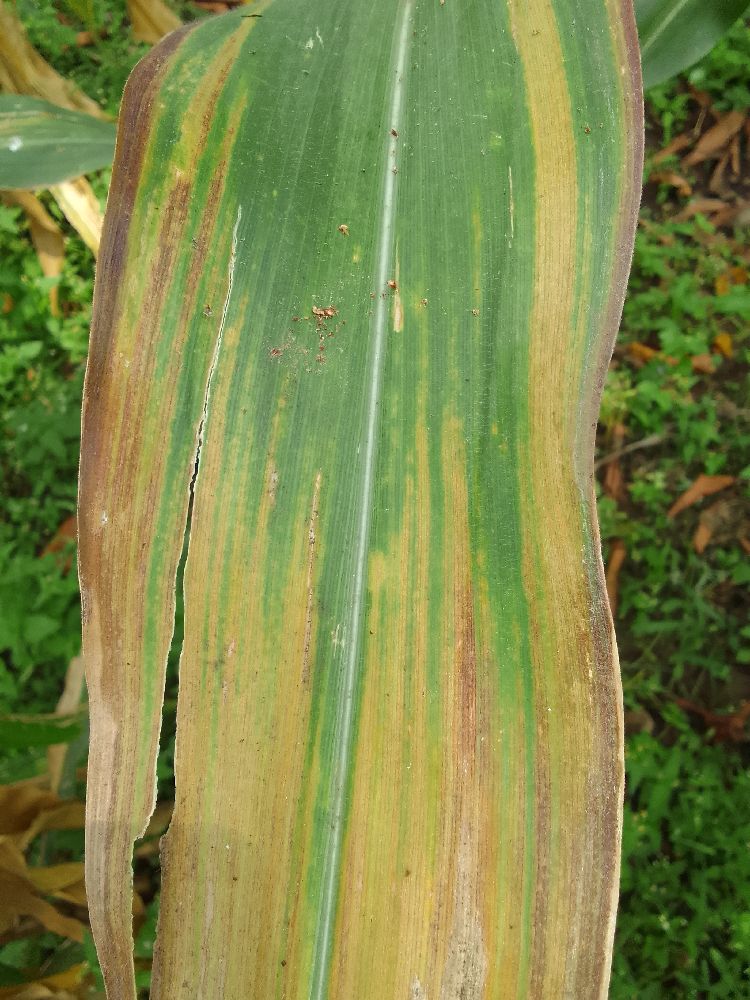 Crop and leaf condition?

maize, maize lethal necrosis
